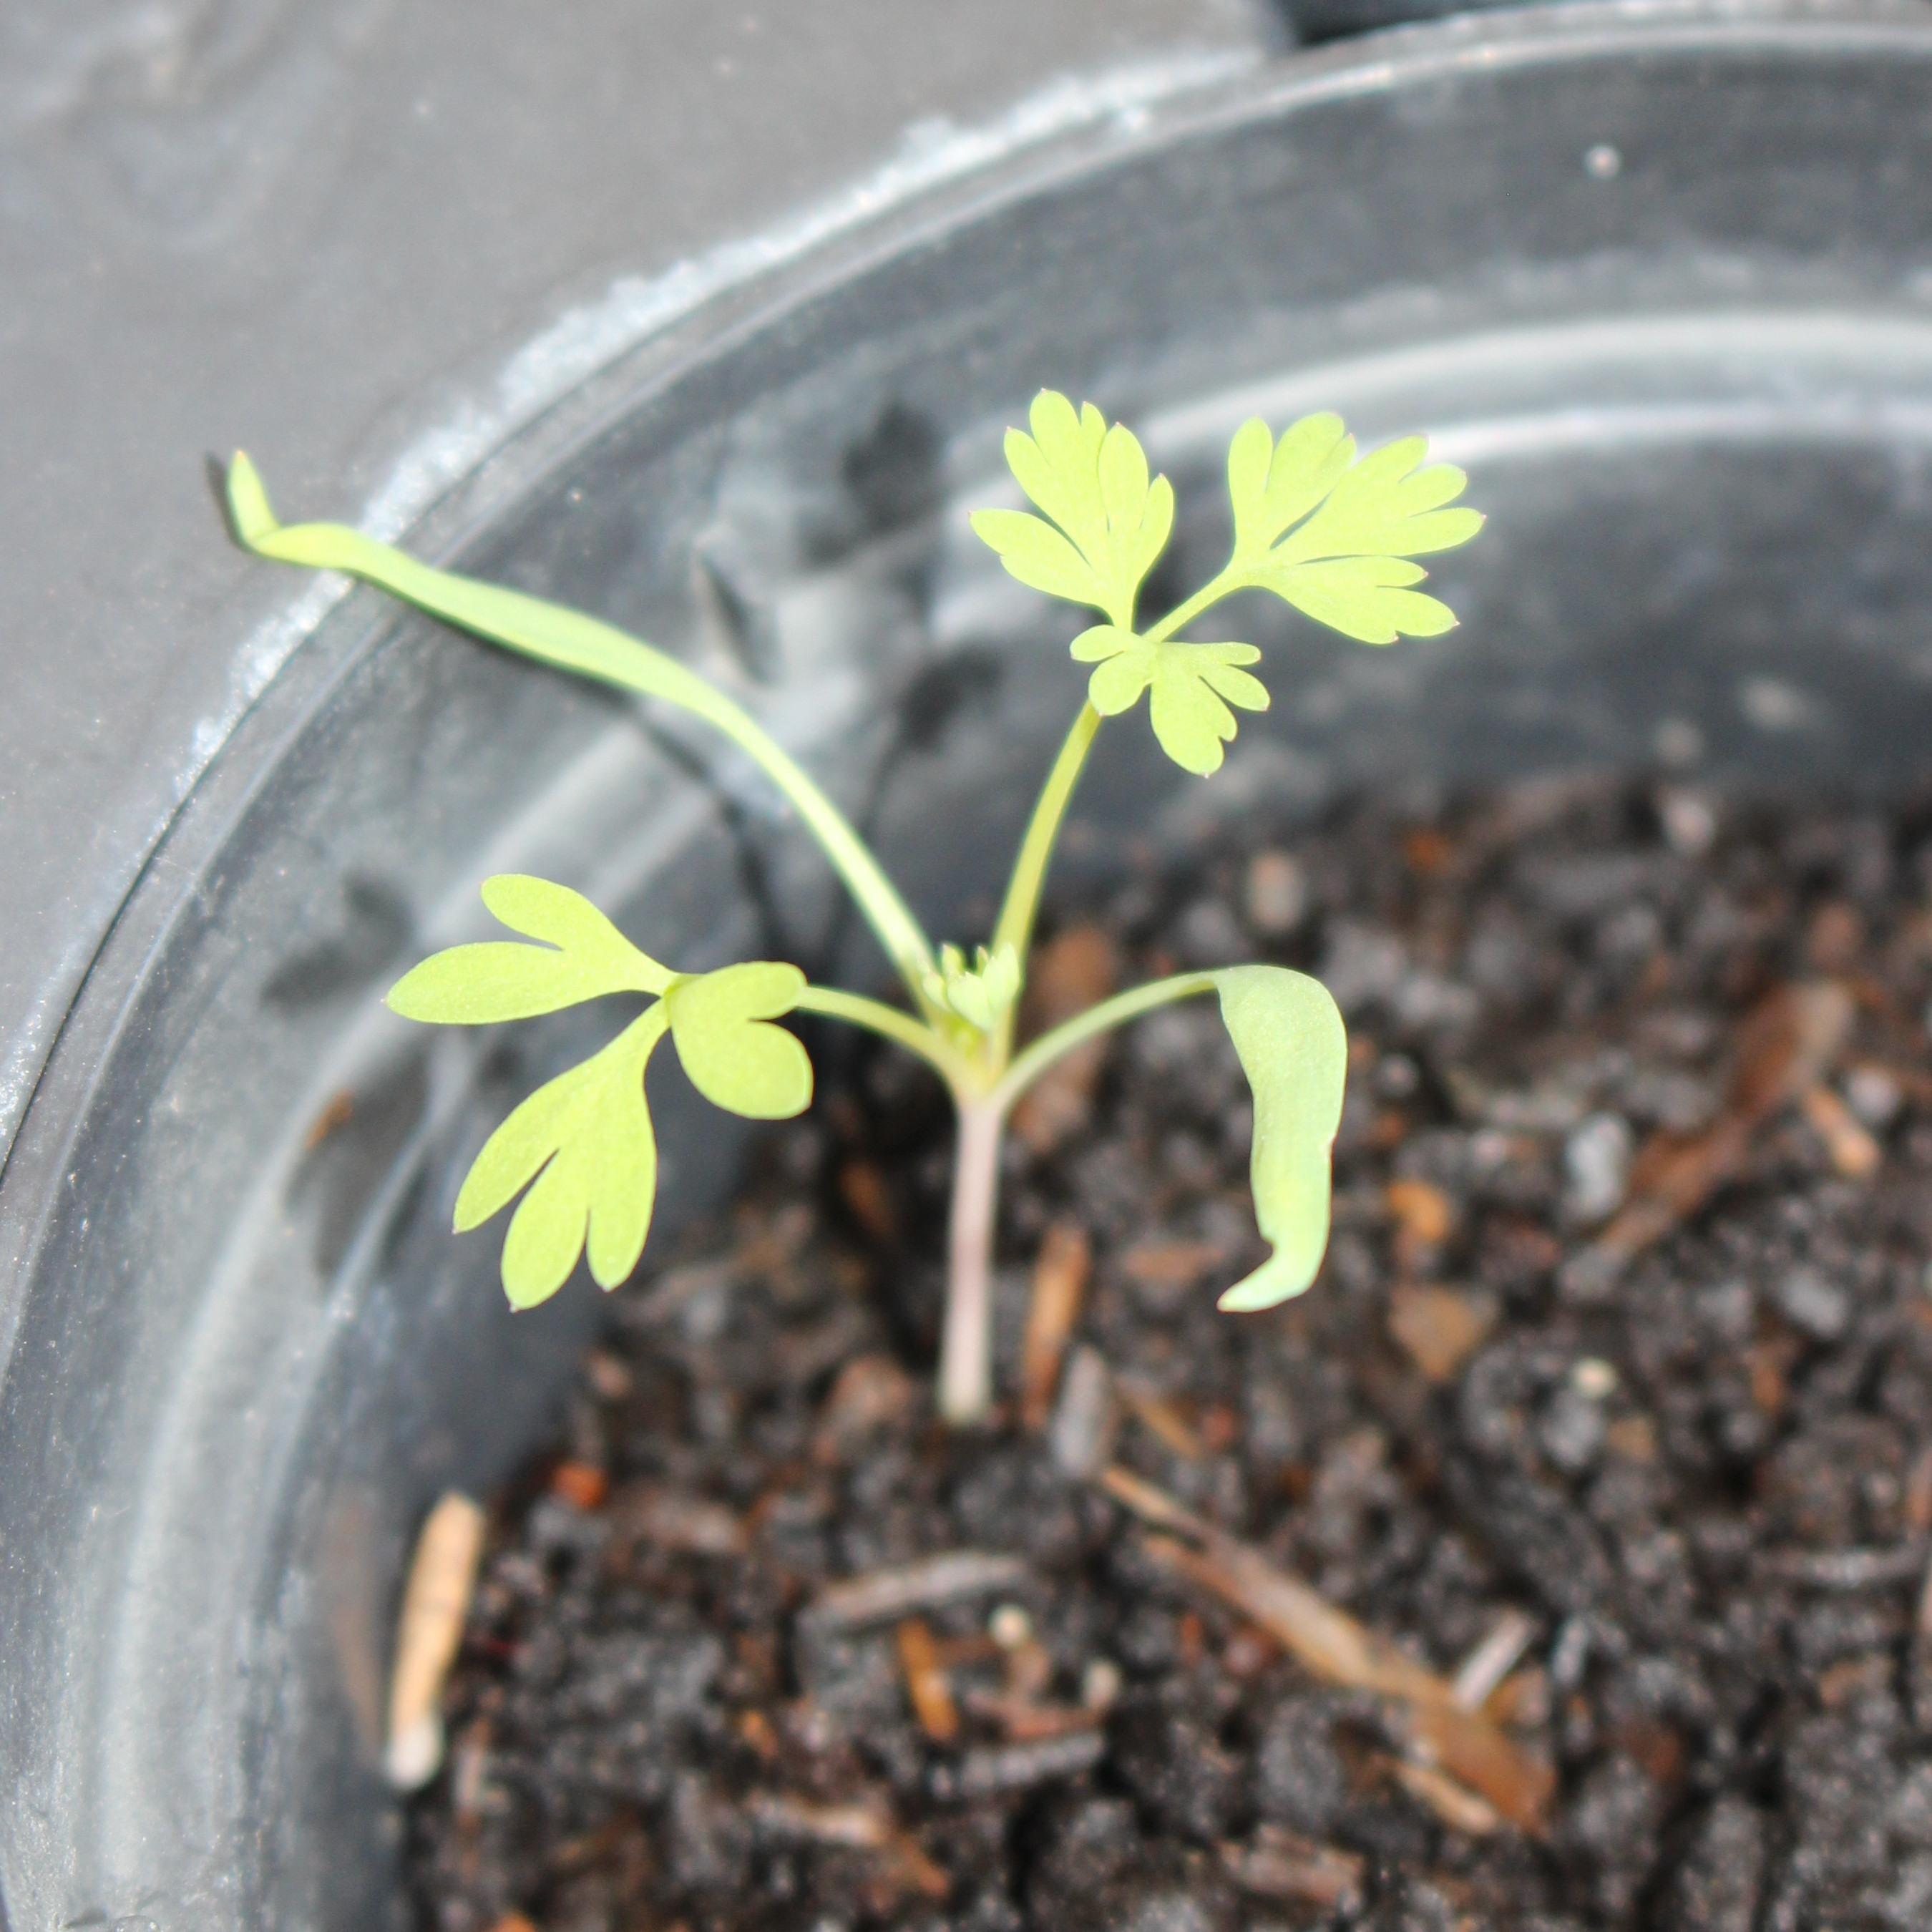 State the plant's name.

Fumaria officinalis
